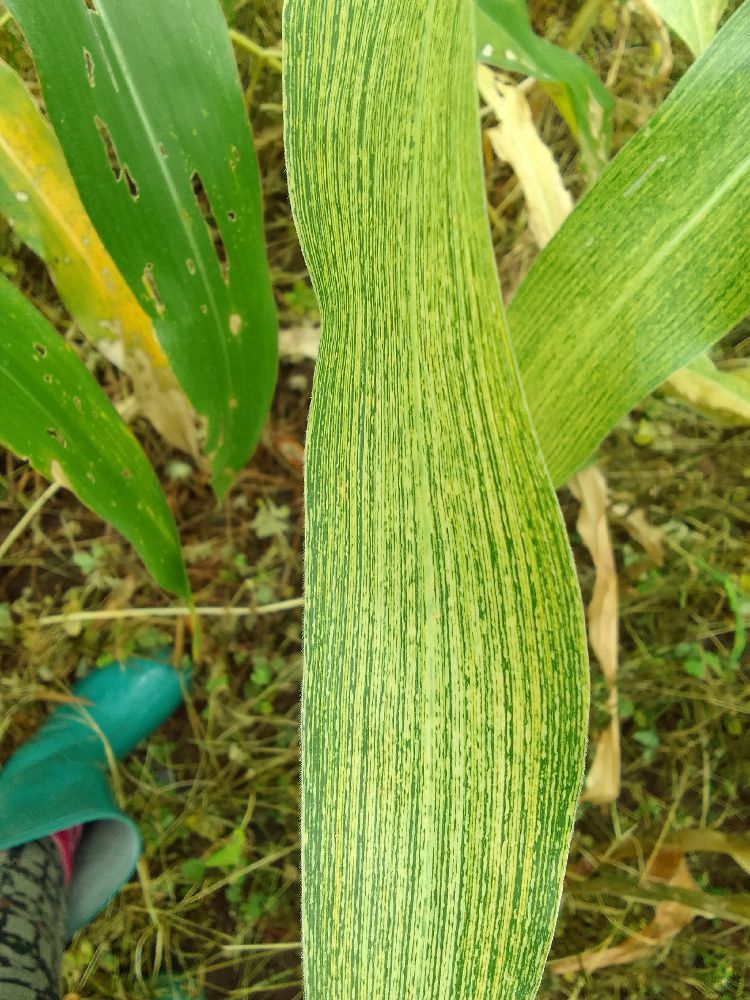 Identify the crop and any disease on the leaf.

maize, maize streak virus
